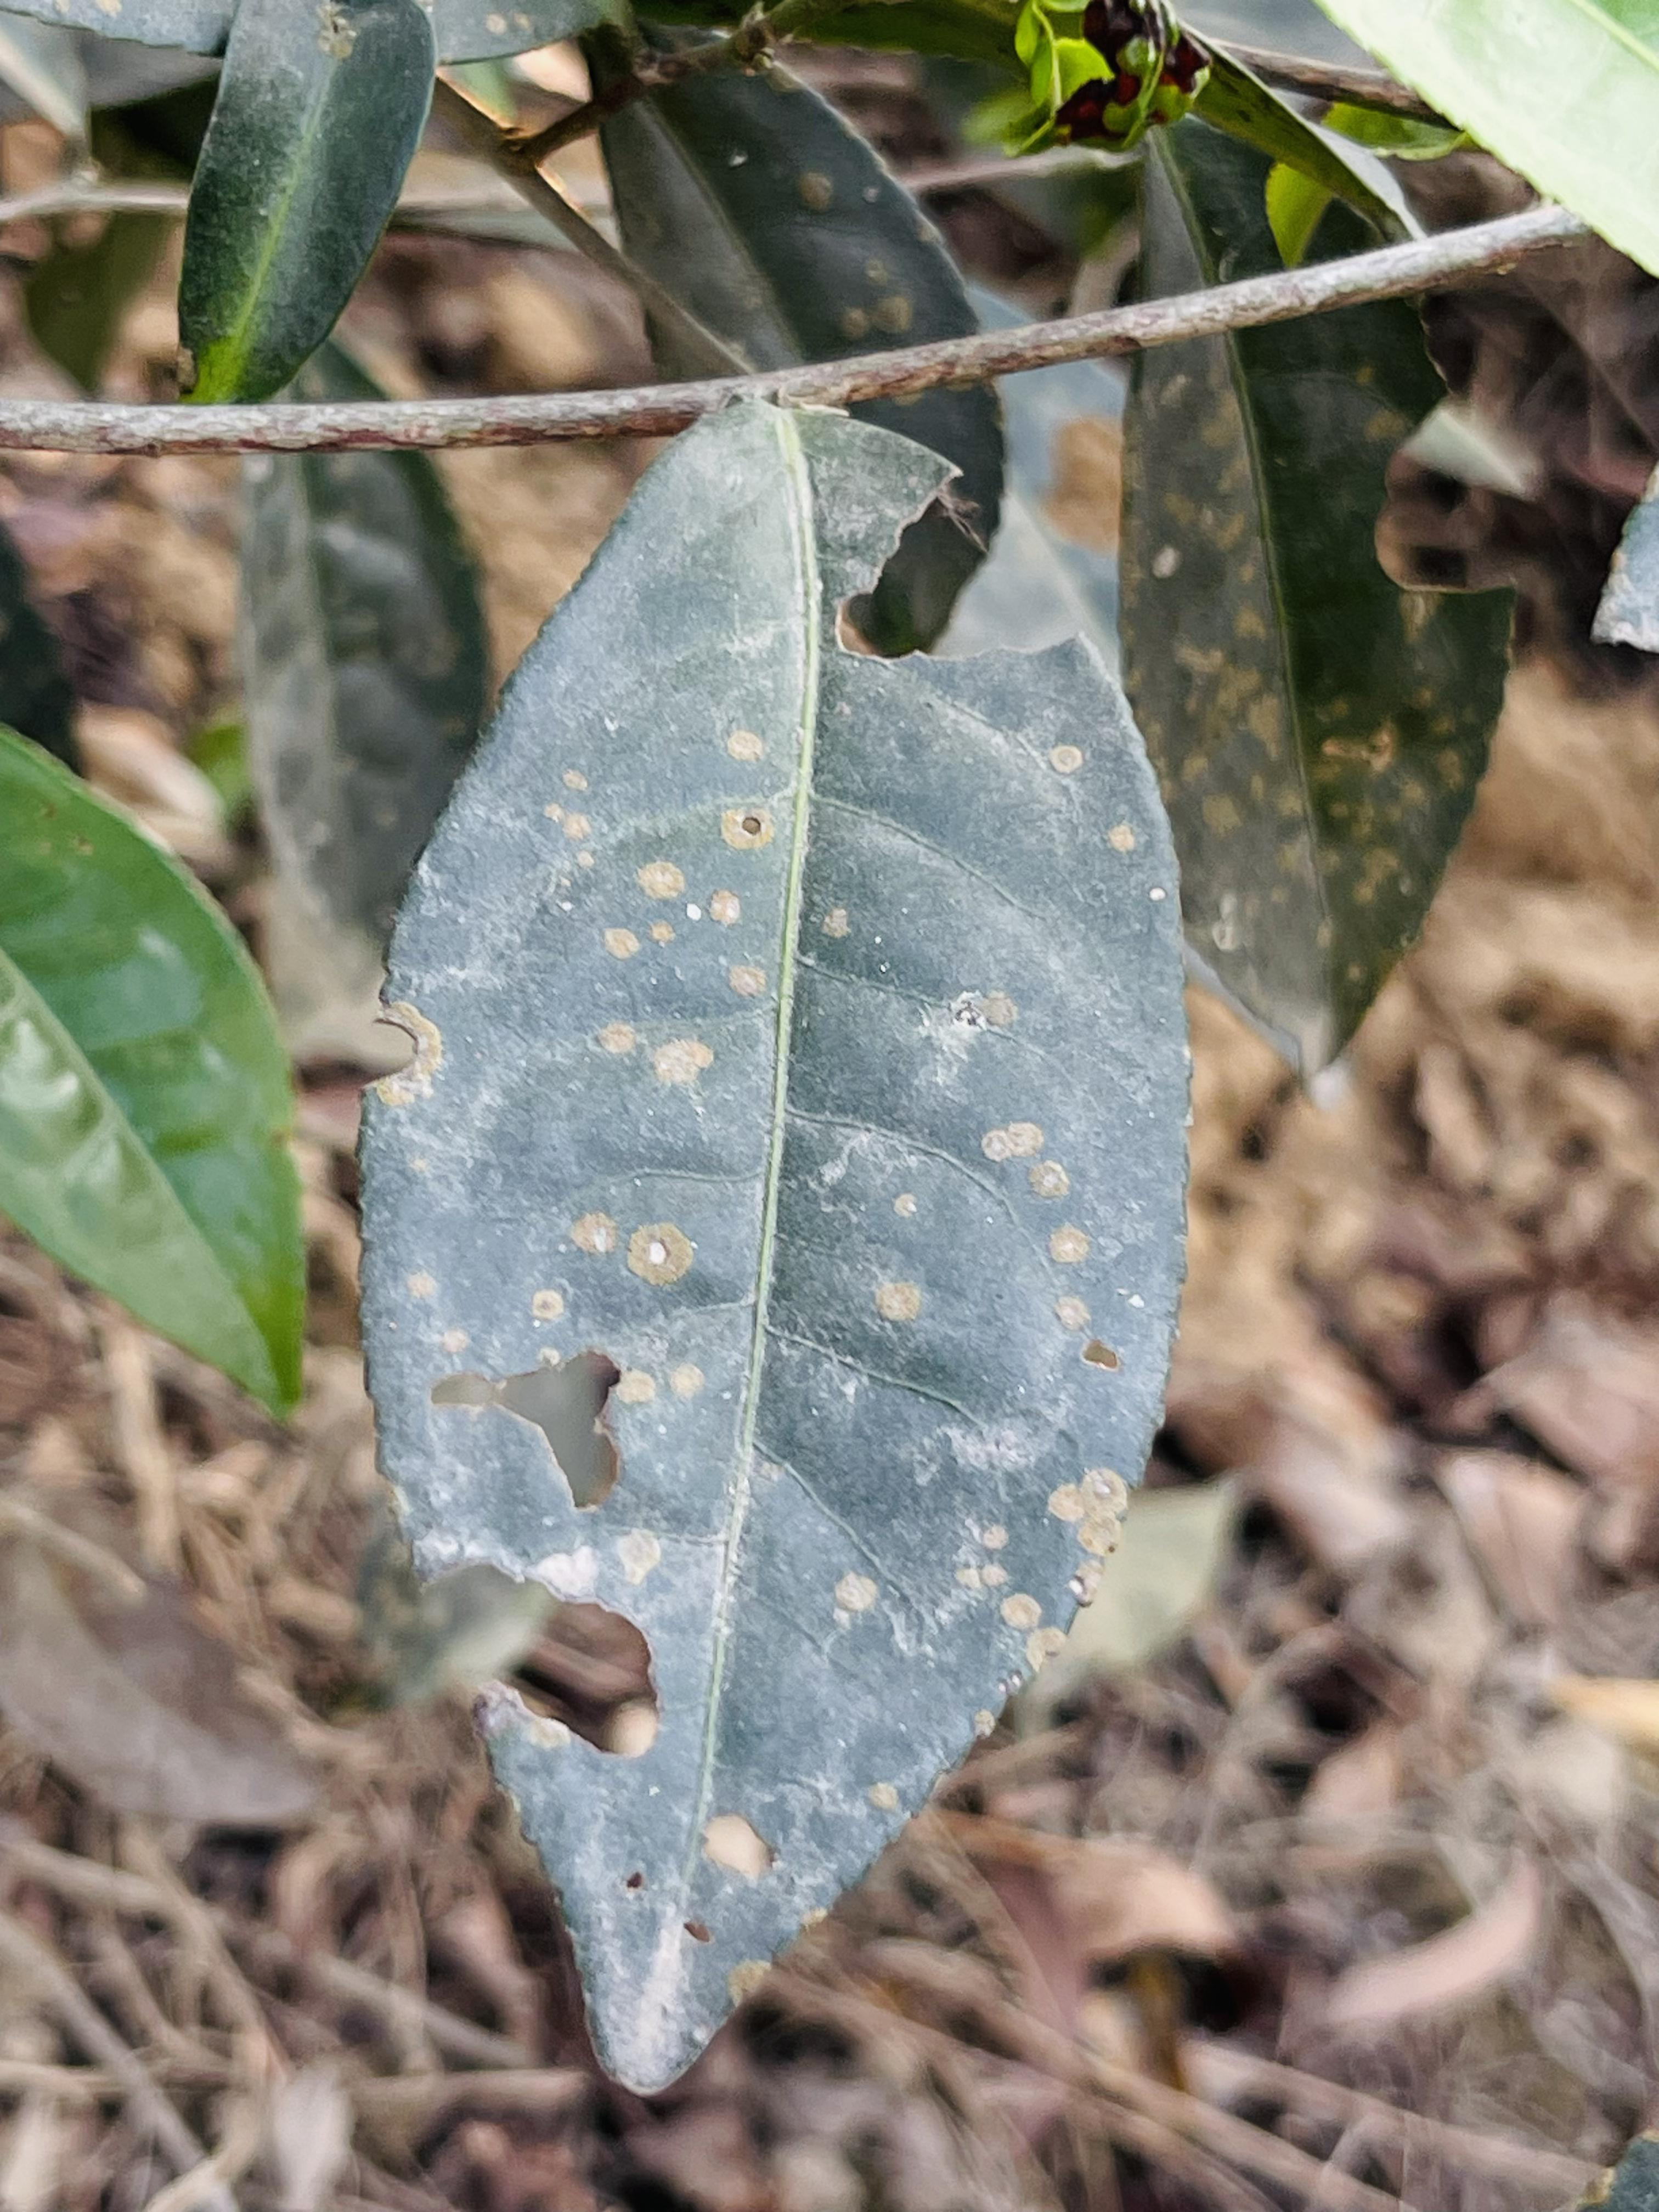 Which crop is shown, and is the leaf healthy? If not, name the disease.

tea, red rust
